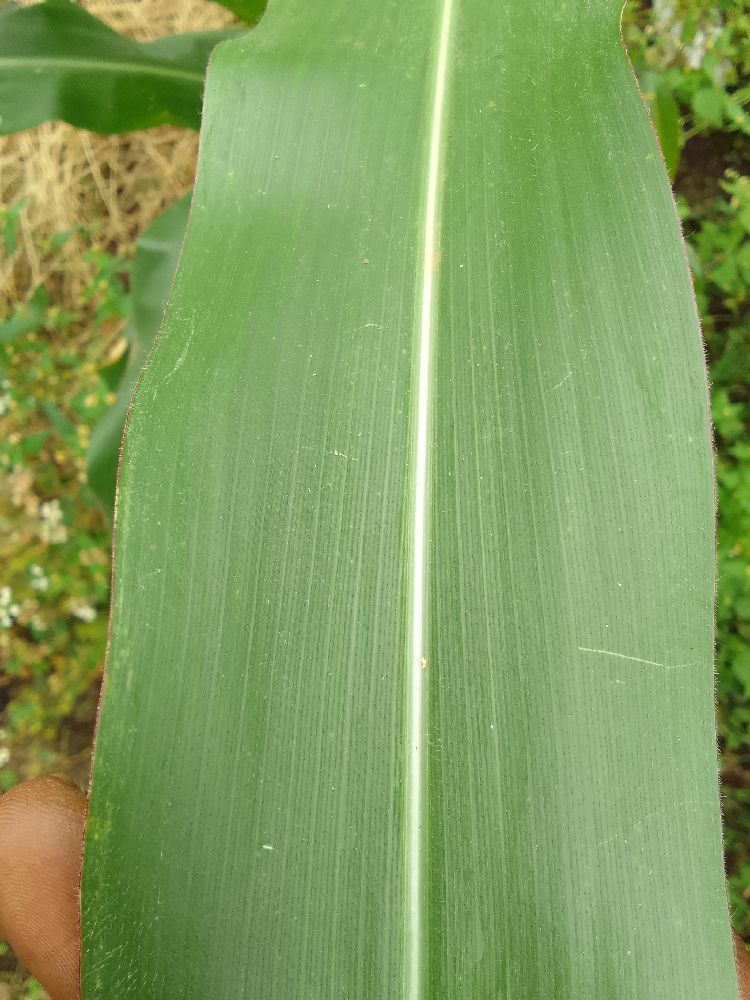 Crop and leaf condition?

maize, healthy
